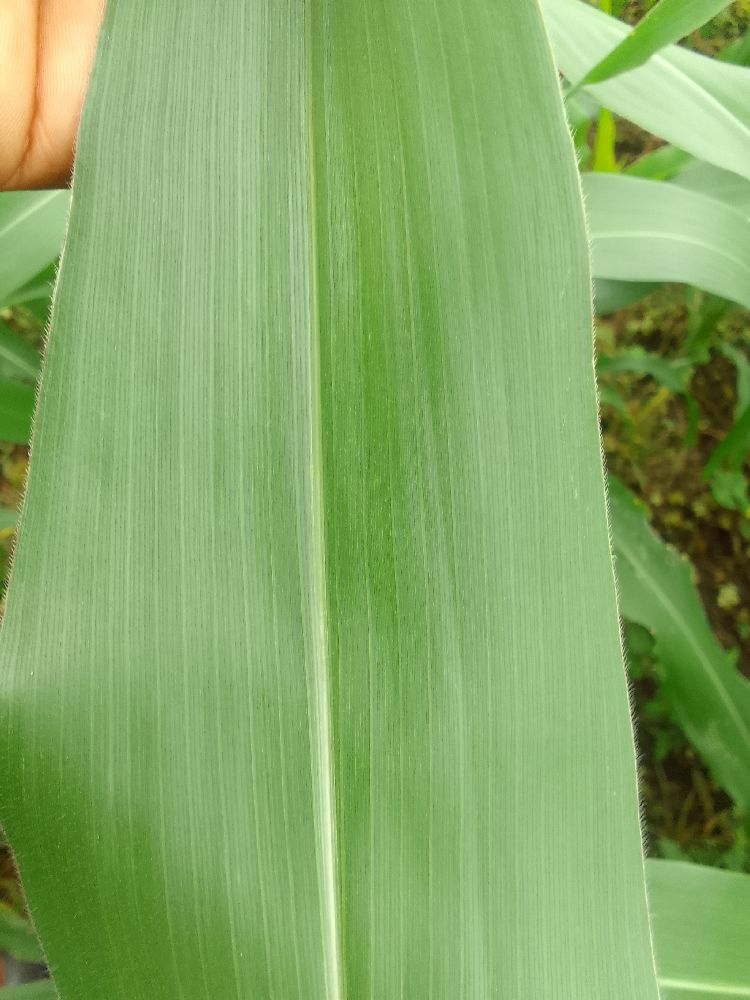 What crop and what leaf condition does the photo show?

maize, healthy
